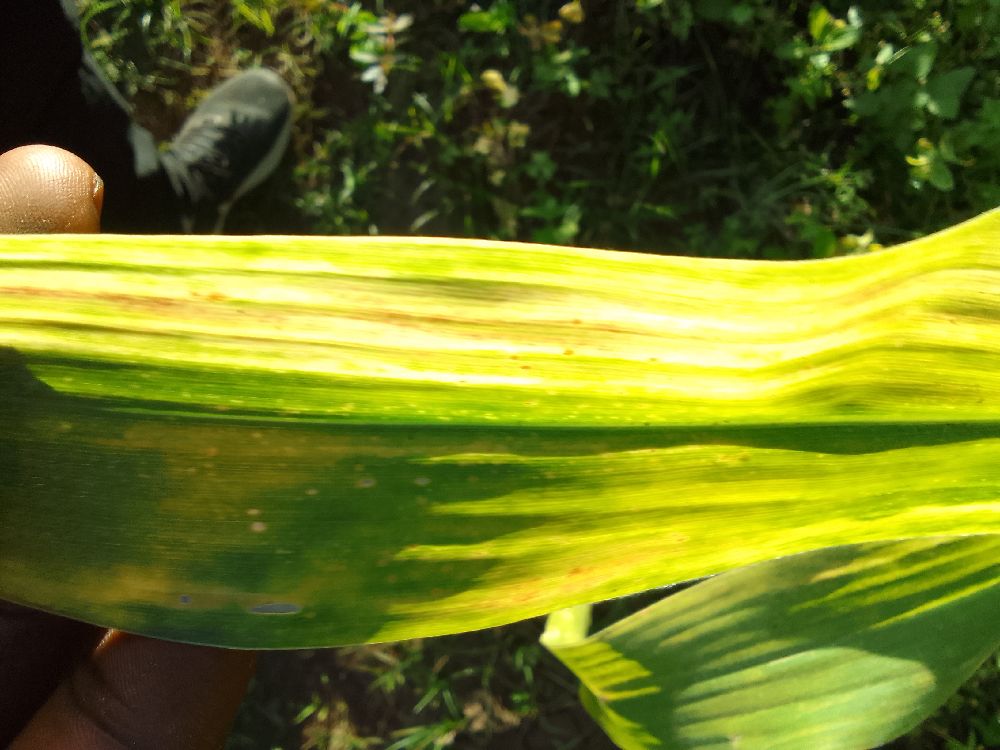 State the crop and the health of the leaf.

maize, maize lethal necrosis
